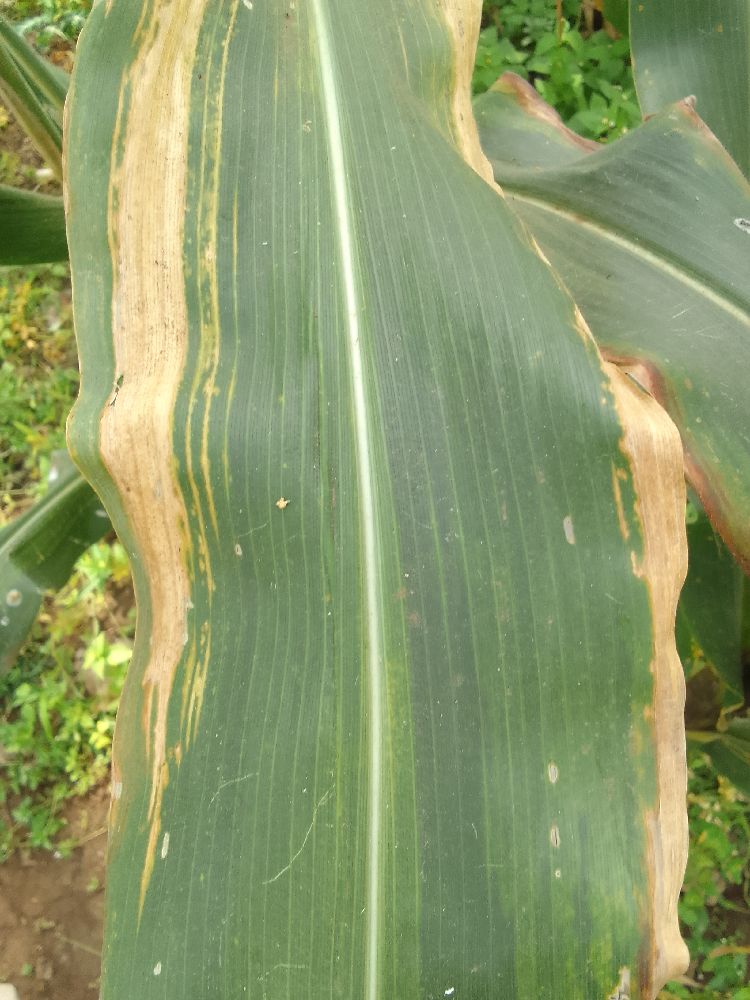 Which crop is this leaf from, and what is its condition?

maize, maize lethal necrosis
